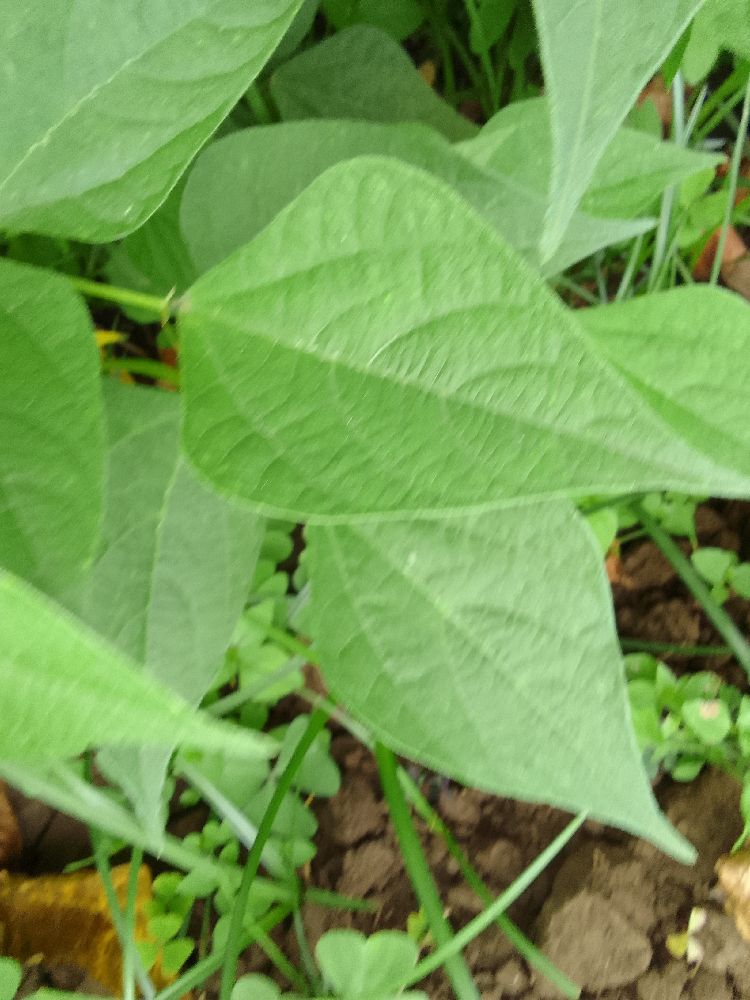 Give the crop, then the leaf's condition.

common bean, healthy
